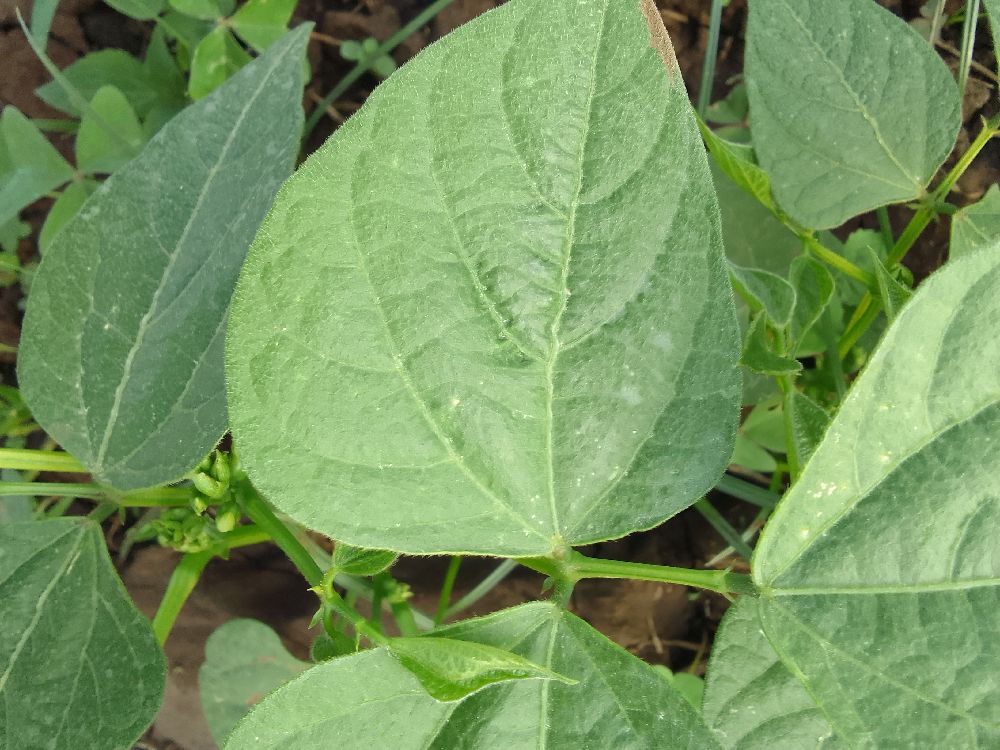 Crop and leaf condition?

common bean, healthy
